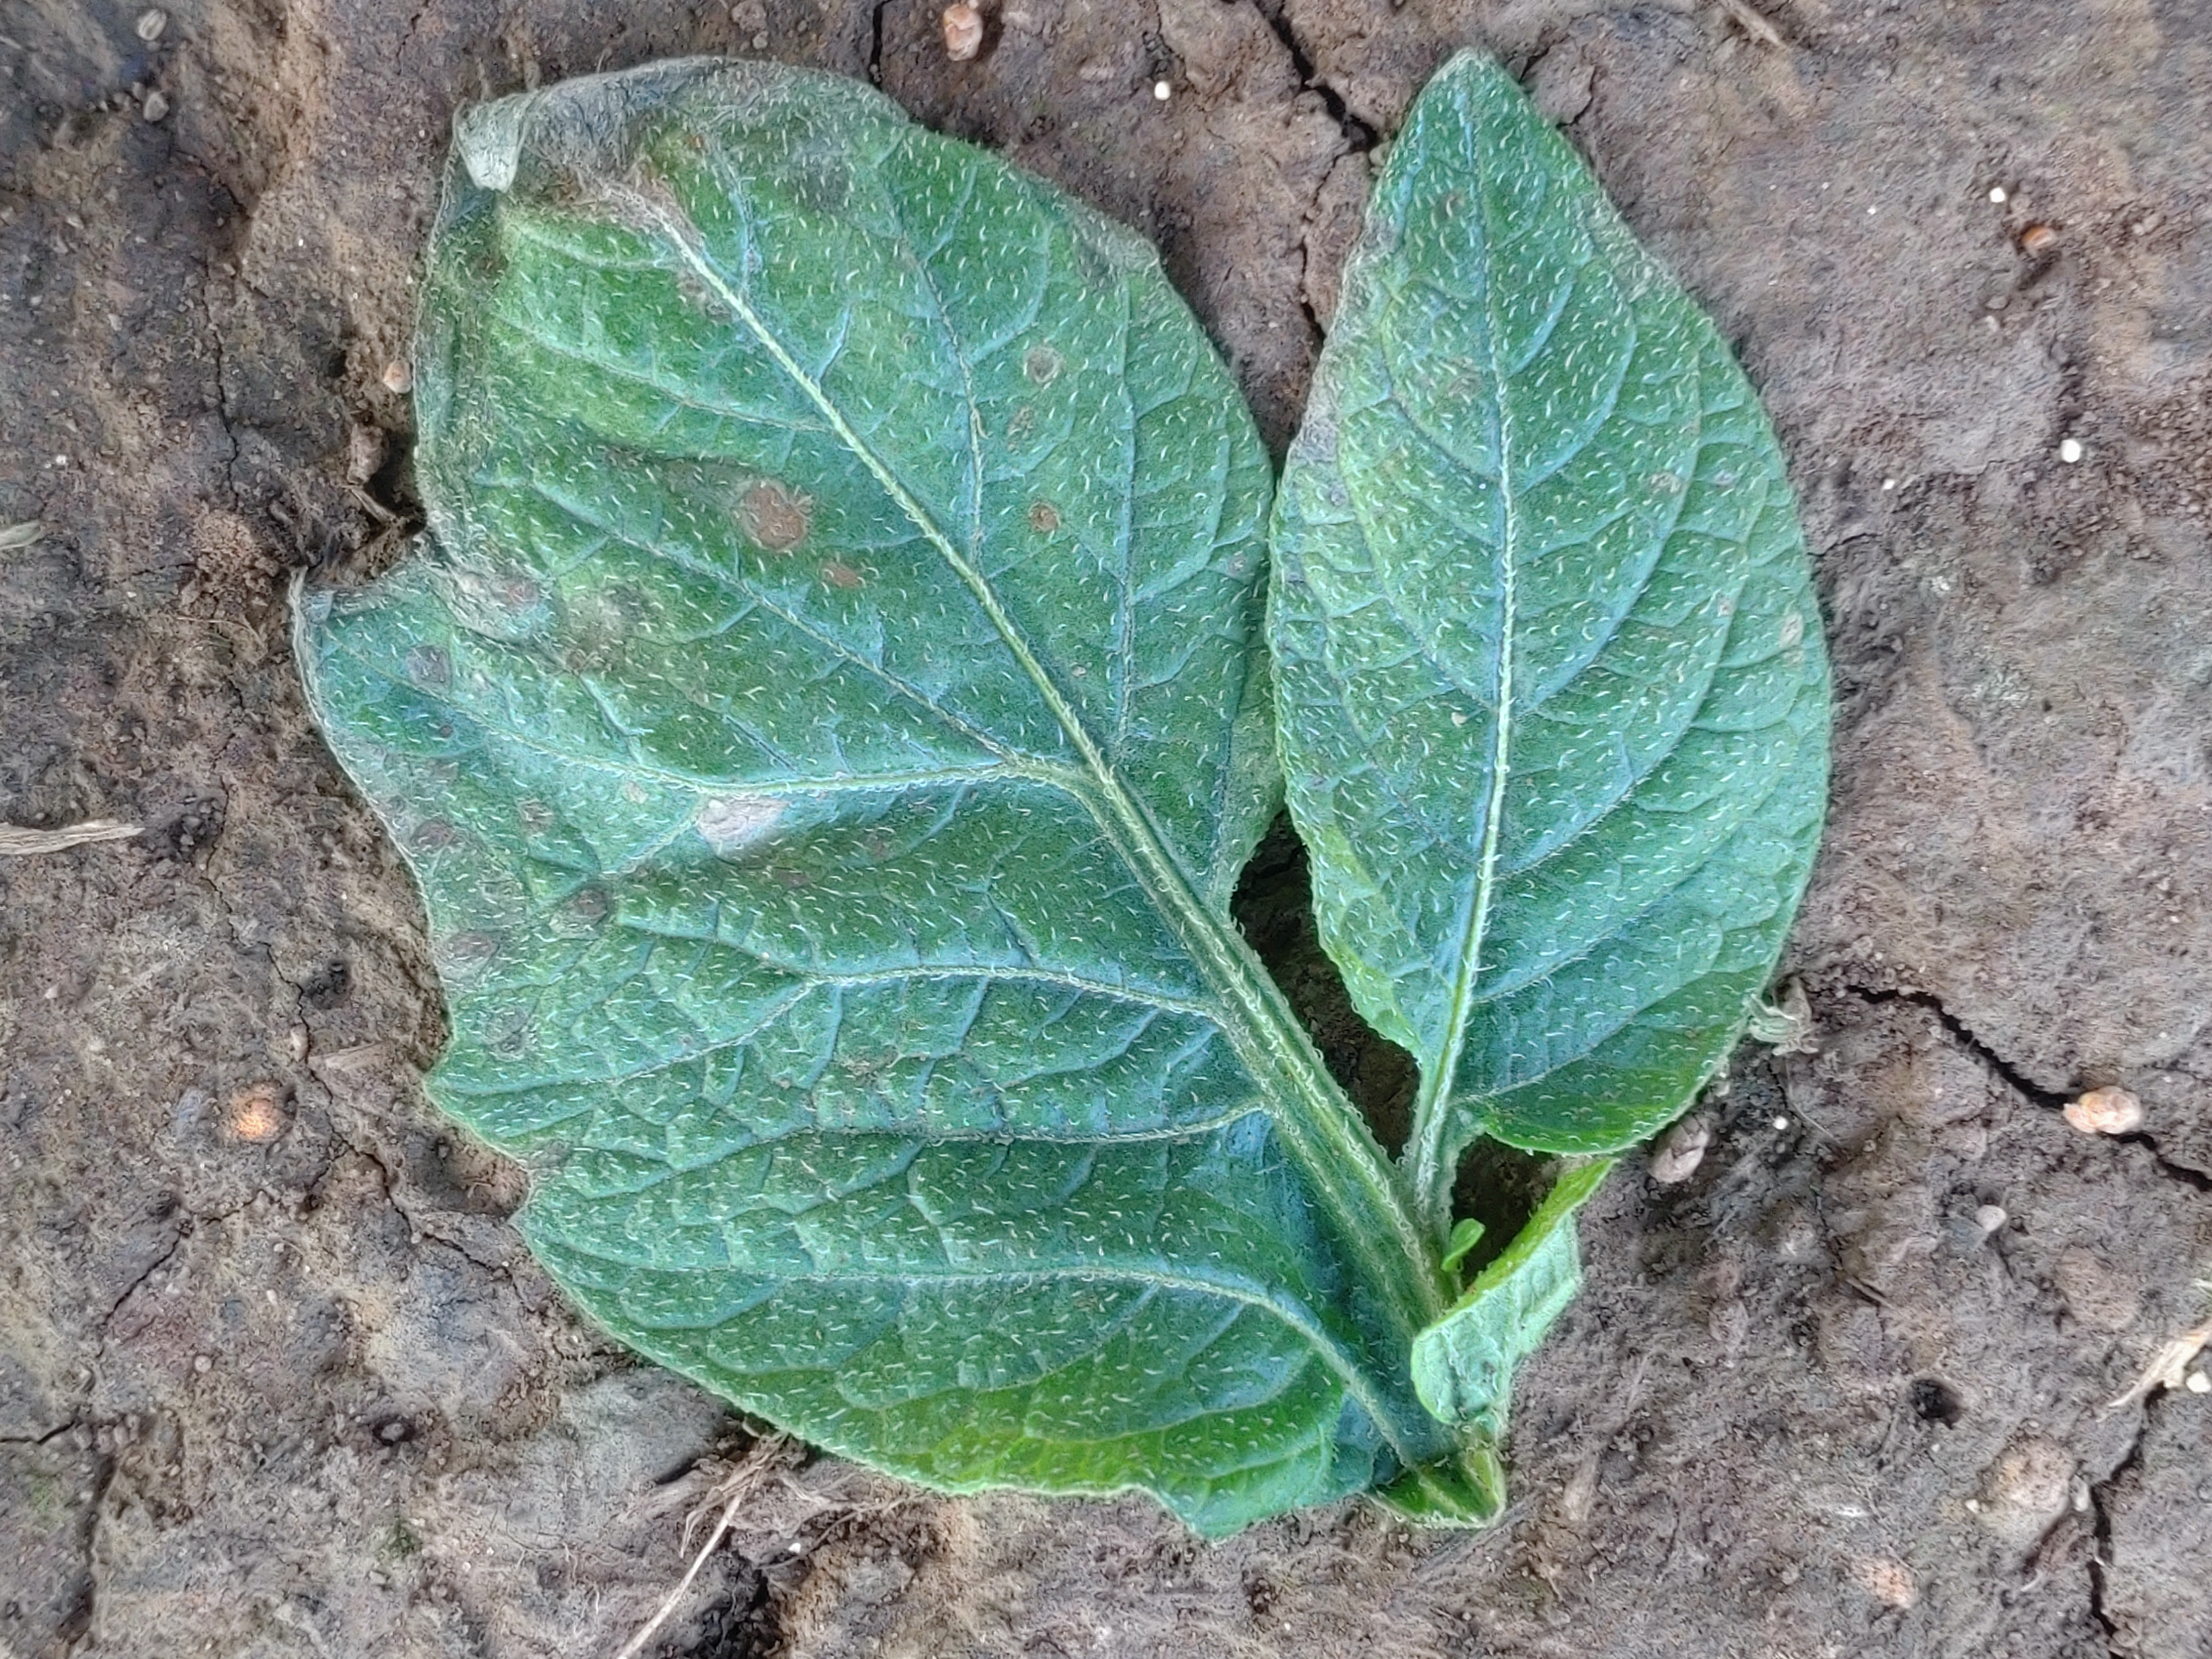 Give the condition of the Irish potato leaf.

early blight
